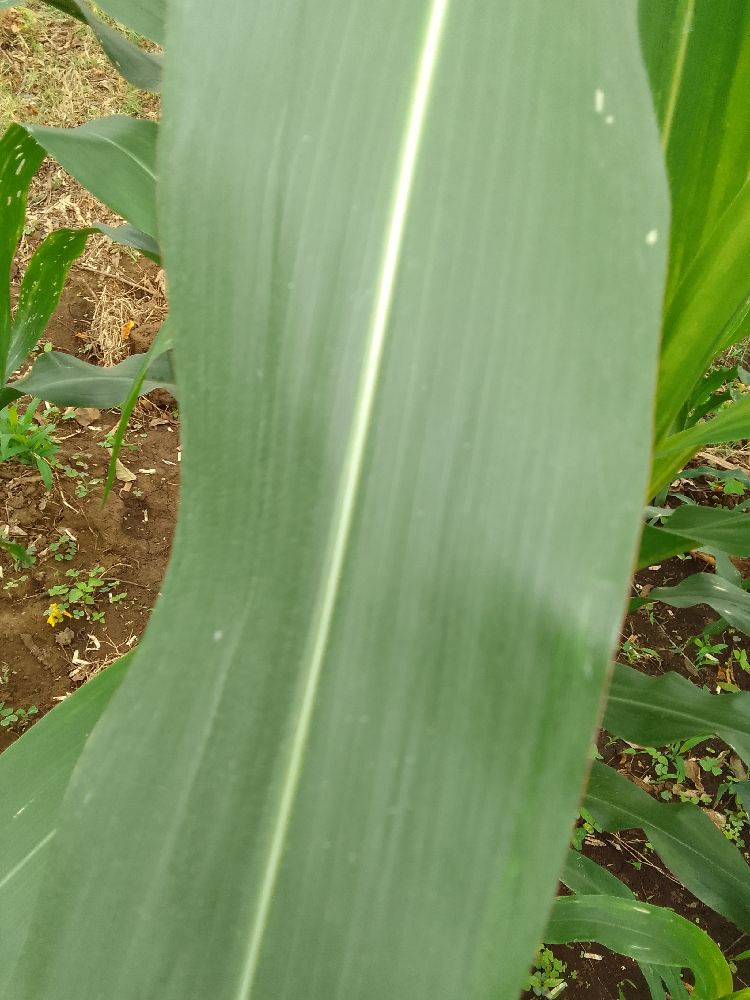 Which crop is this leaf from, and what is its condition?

maize, healthy
